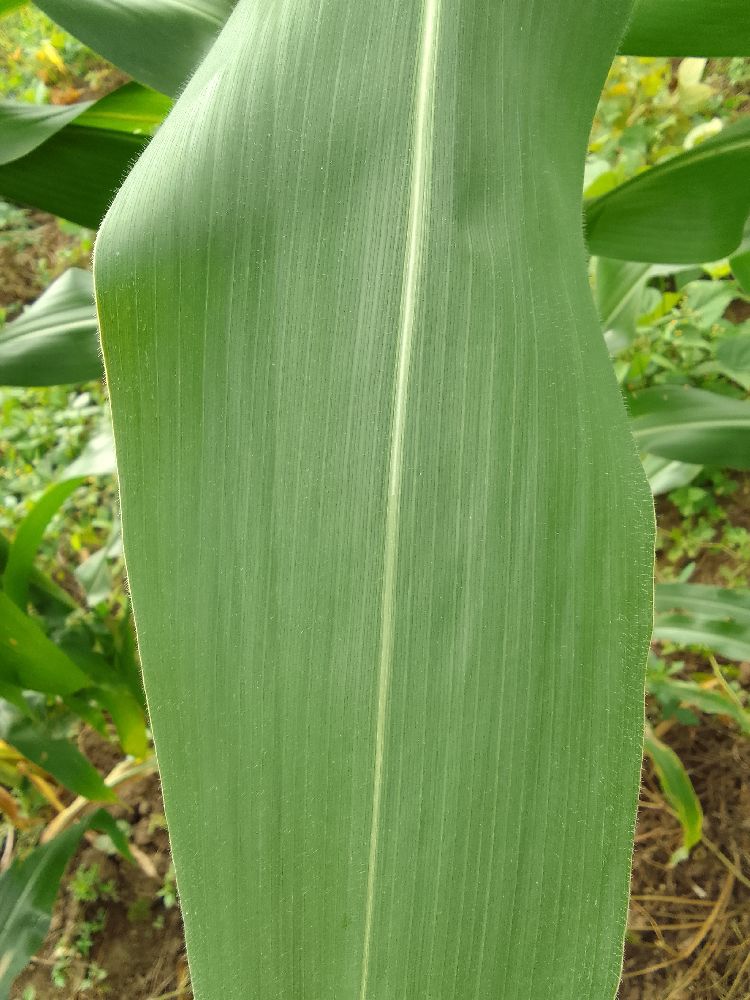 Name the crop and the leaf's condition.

maize, healthy
